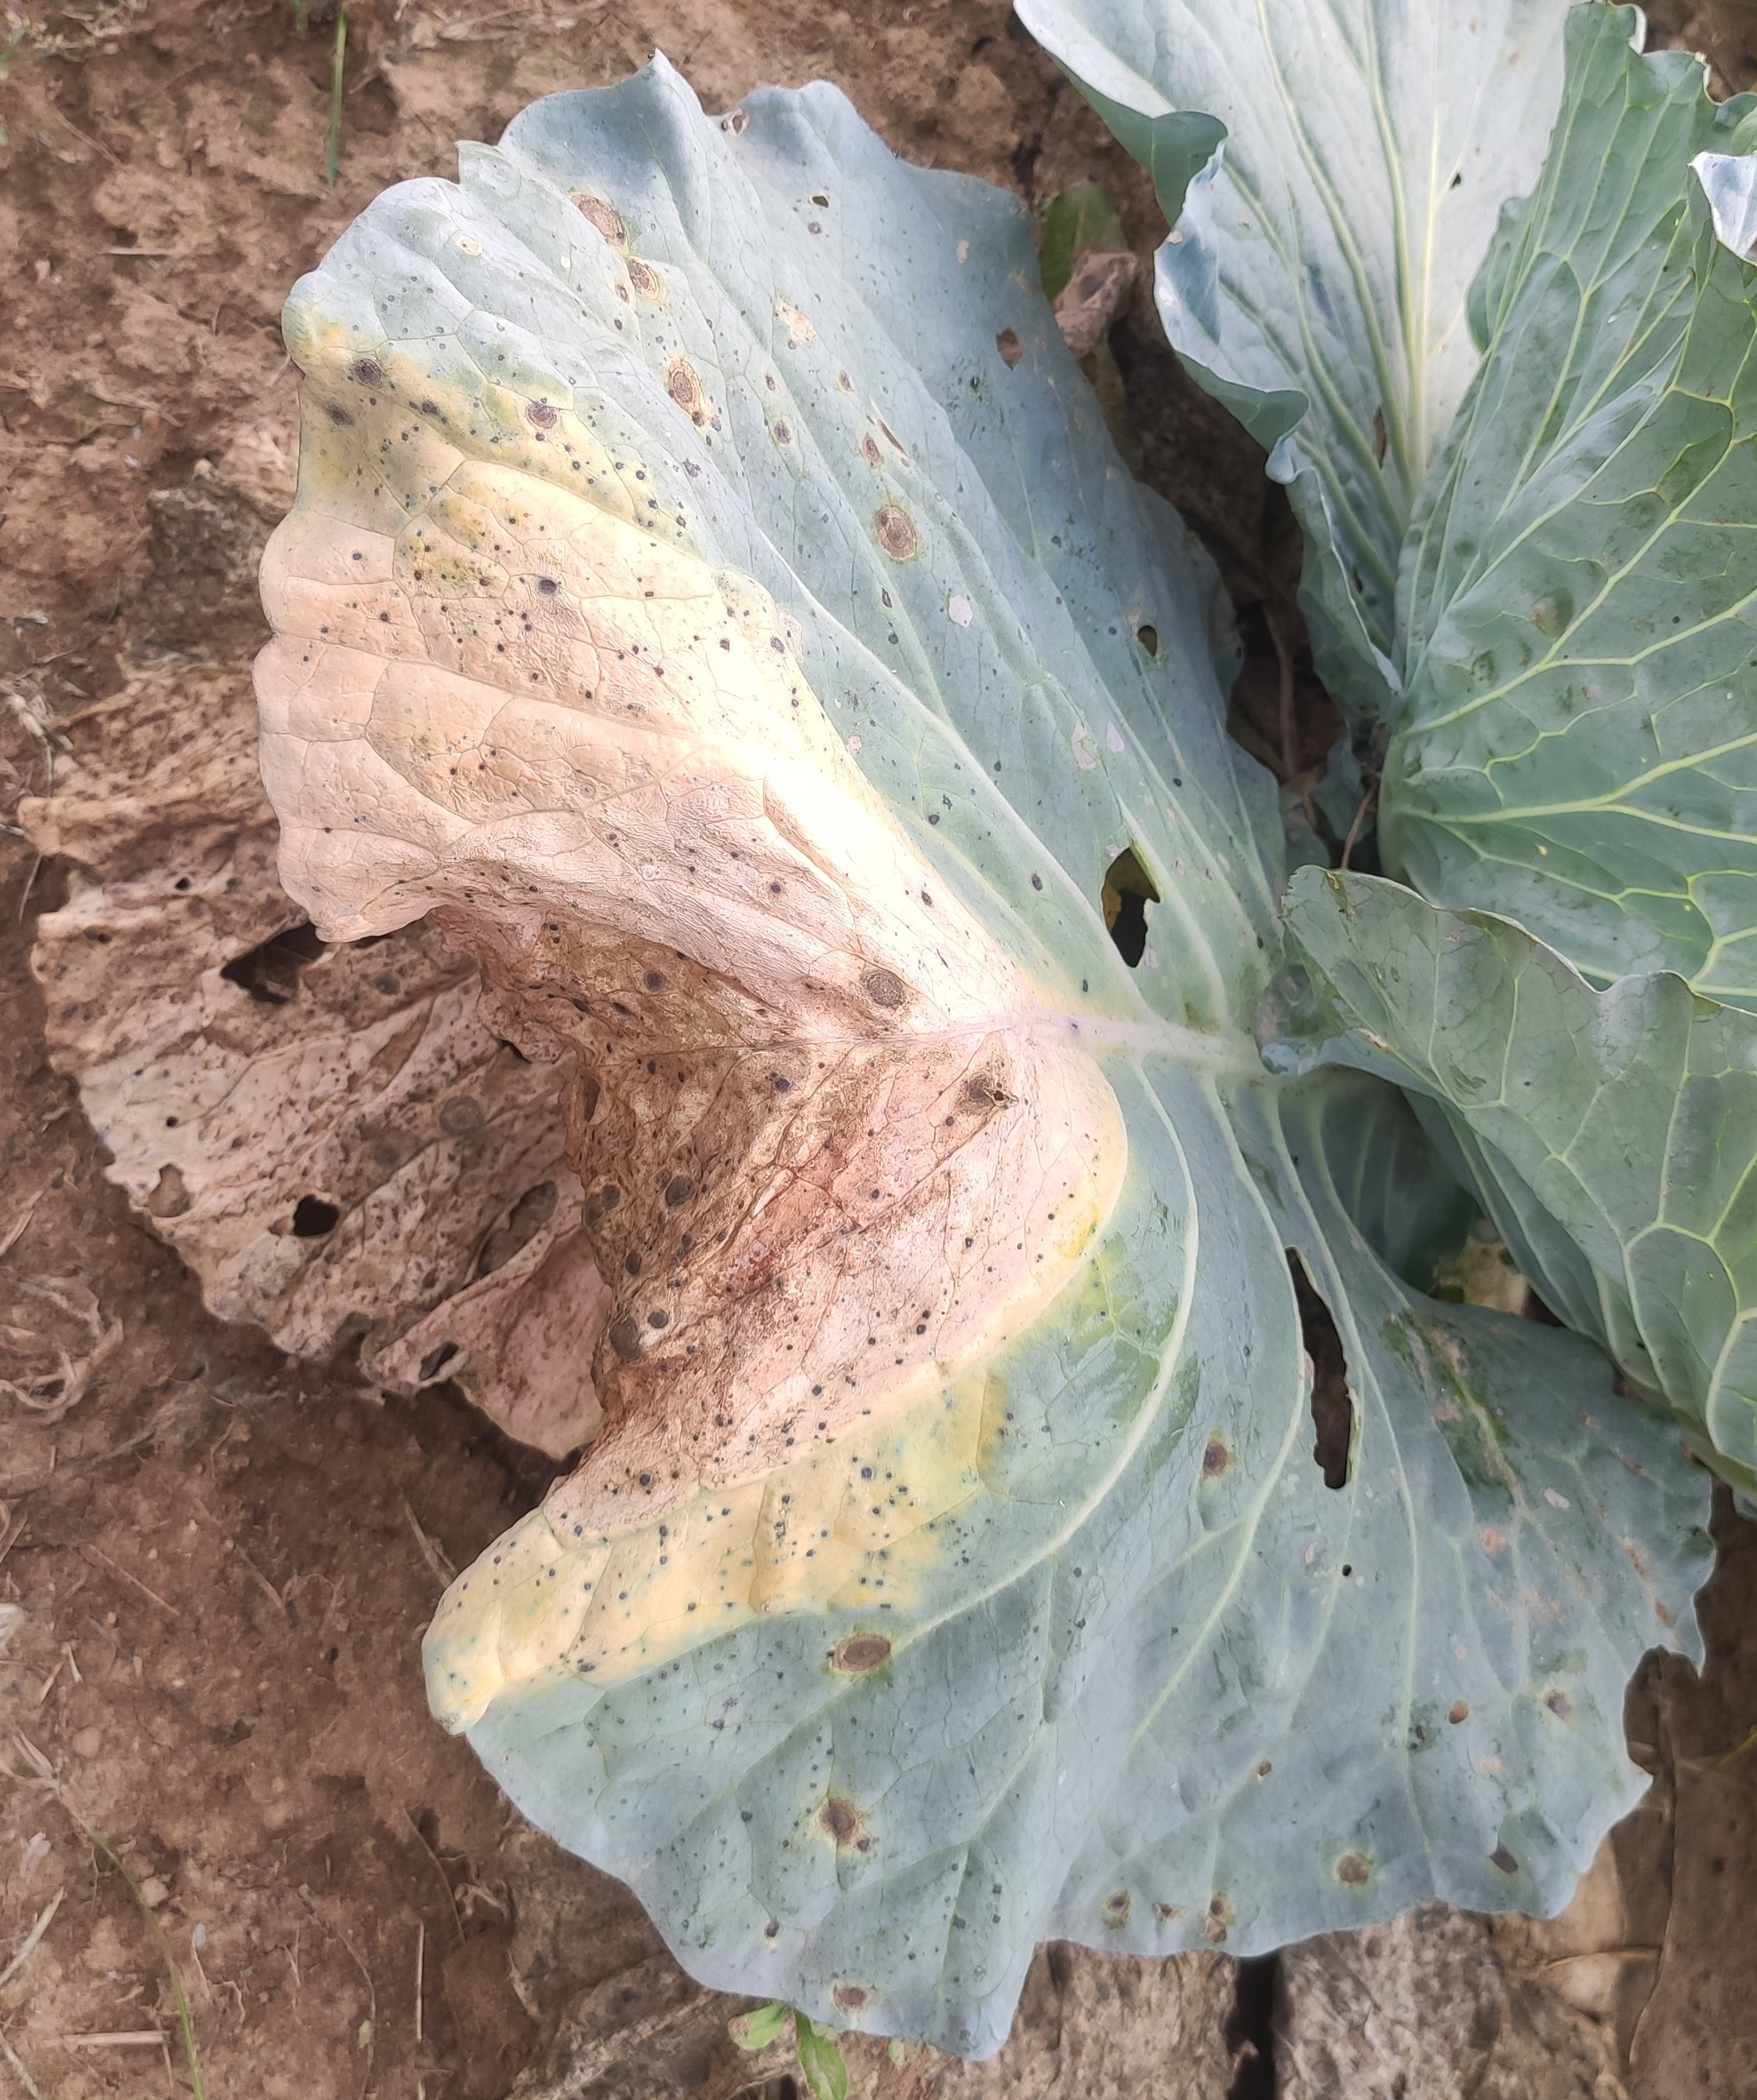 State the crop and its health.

cabbage, alternaria
